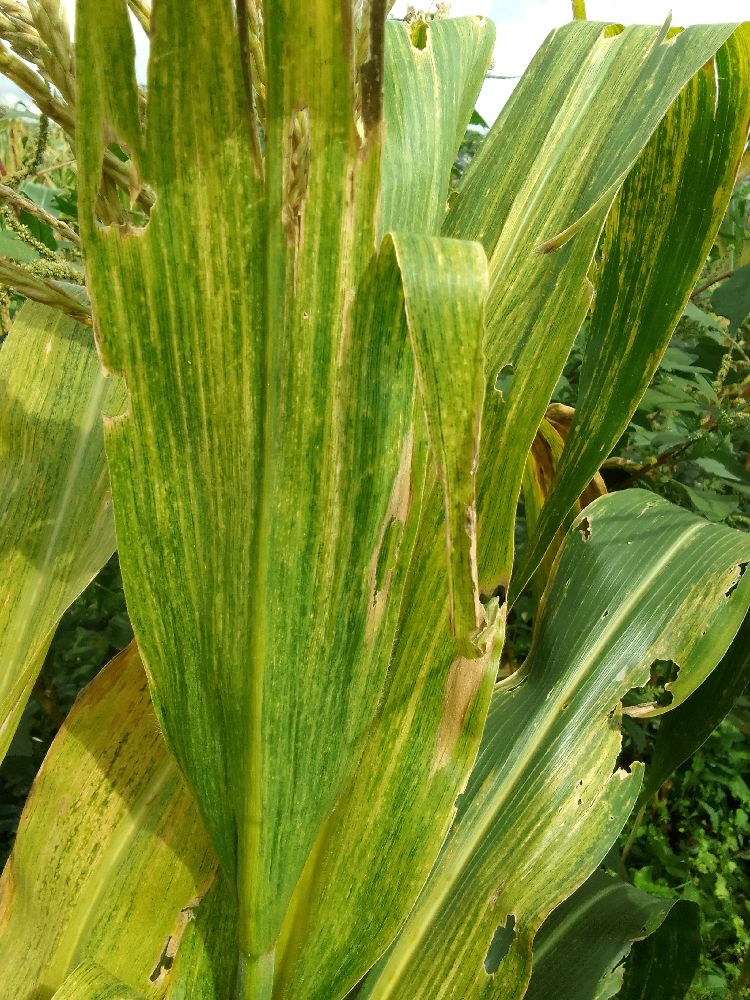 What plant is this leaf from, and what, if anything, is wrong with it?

maize, maize lethal necrosis
